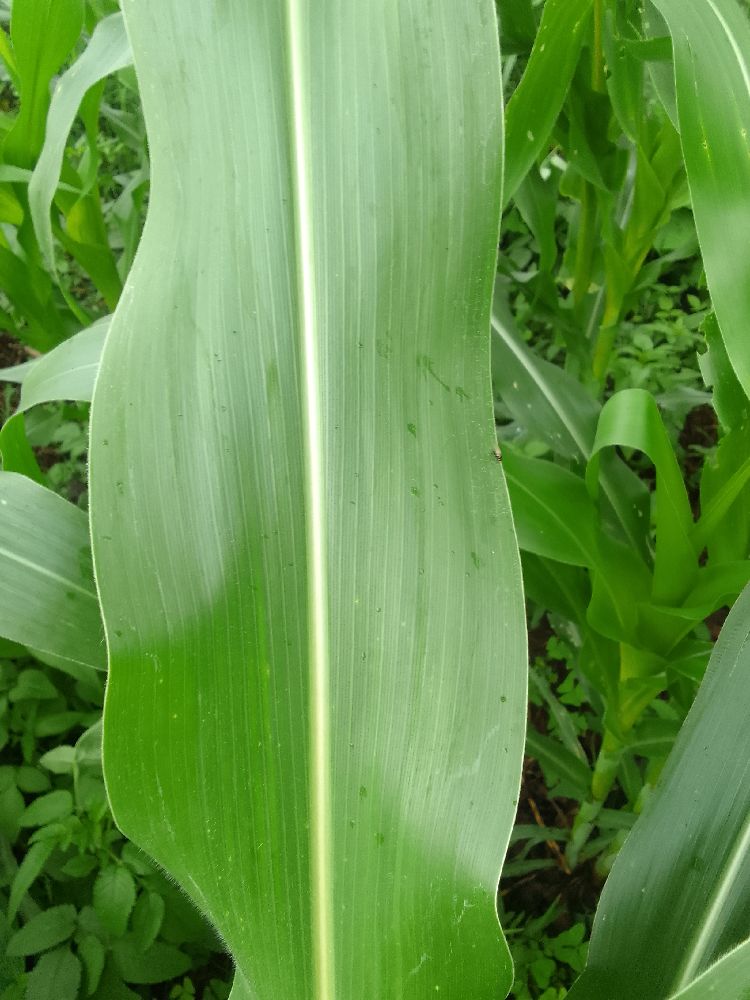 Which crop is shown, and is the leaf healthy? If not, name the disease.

maize, healthy
